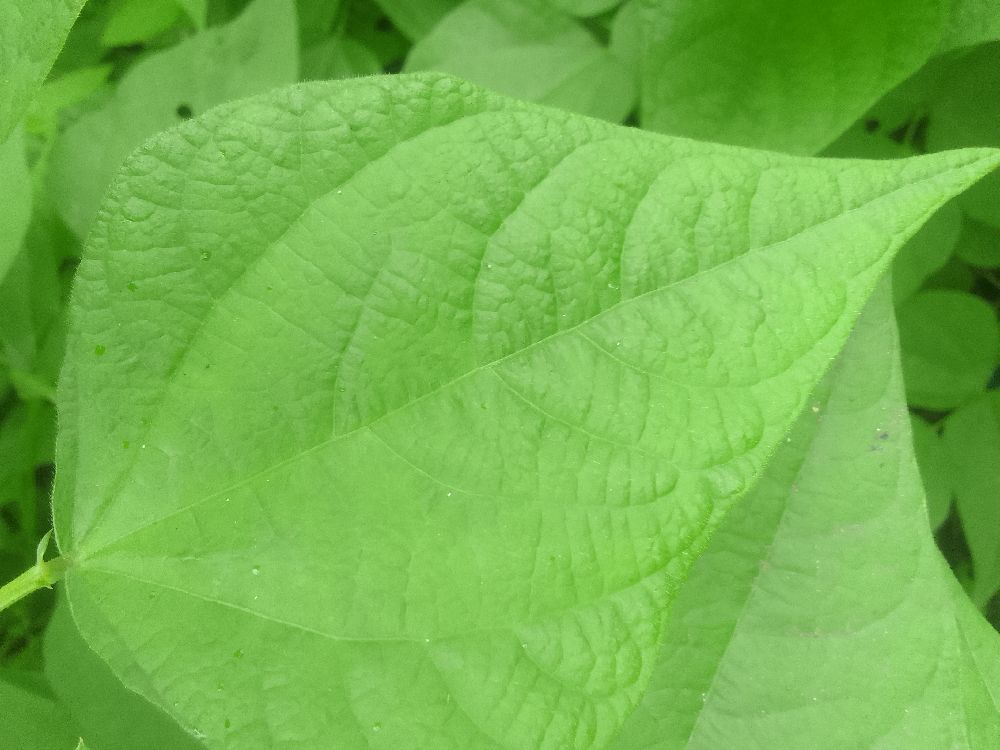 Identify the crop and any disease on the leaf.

common bean, healthy
